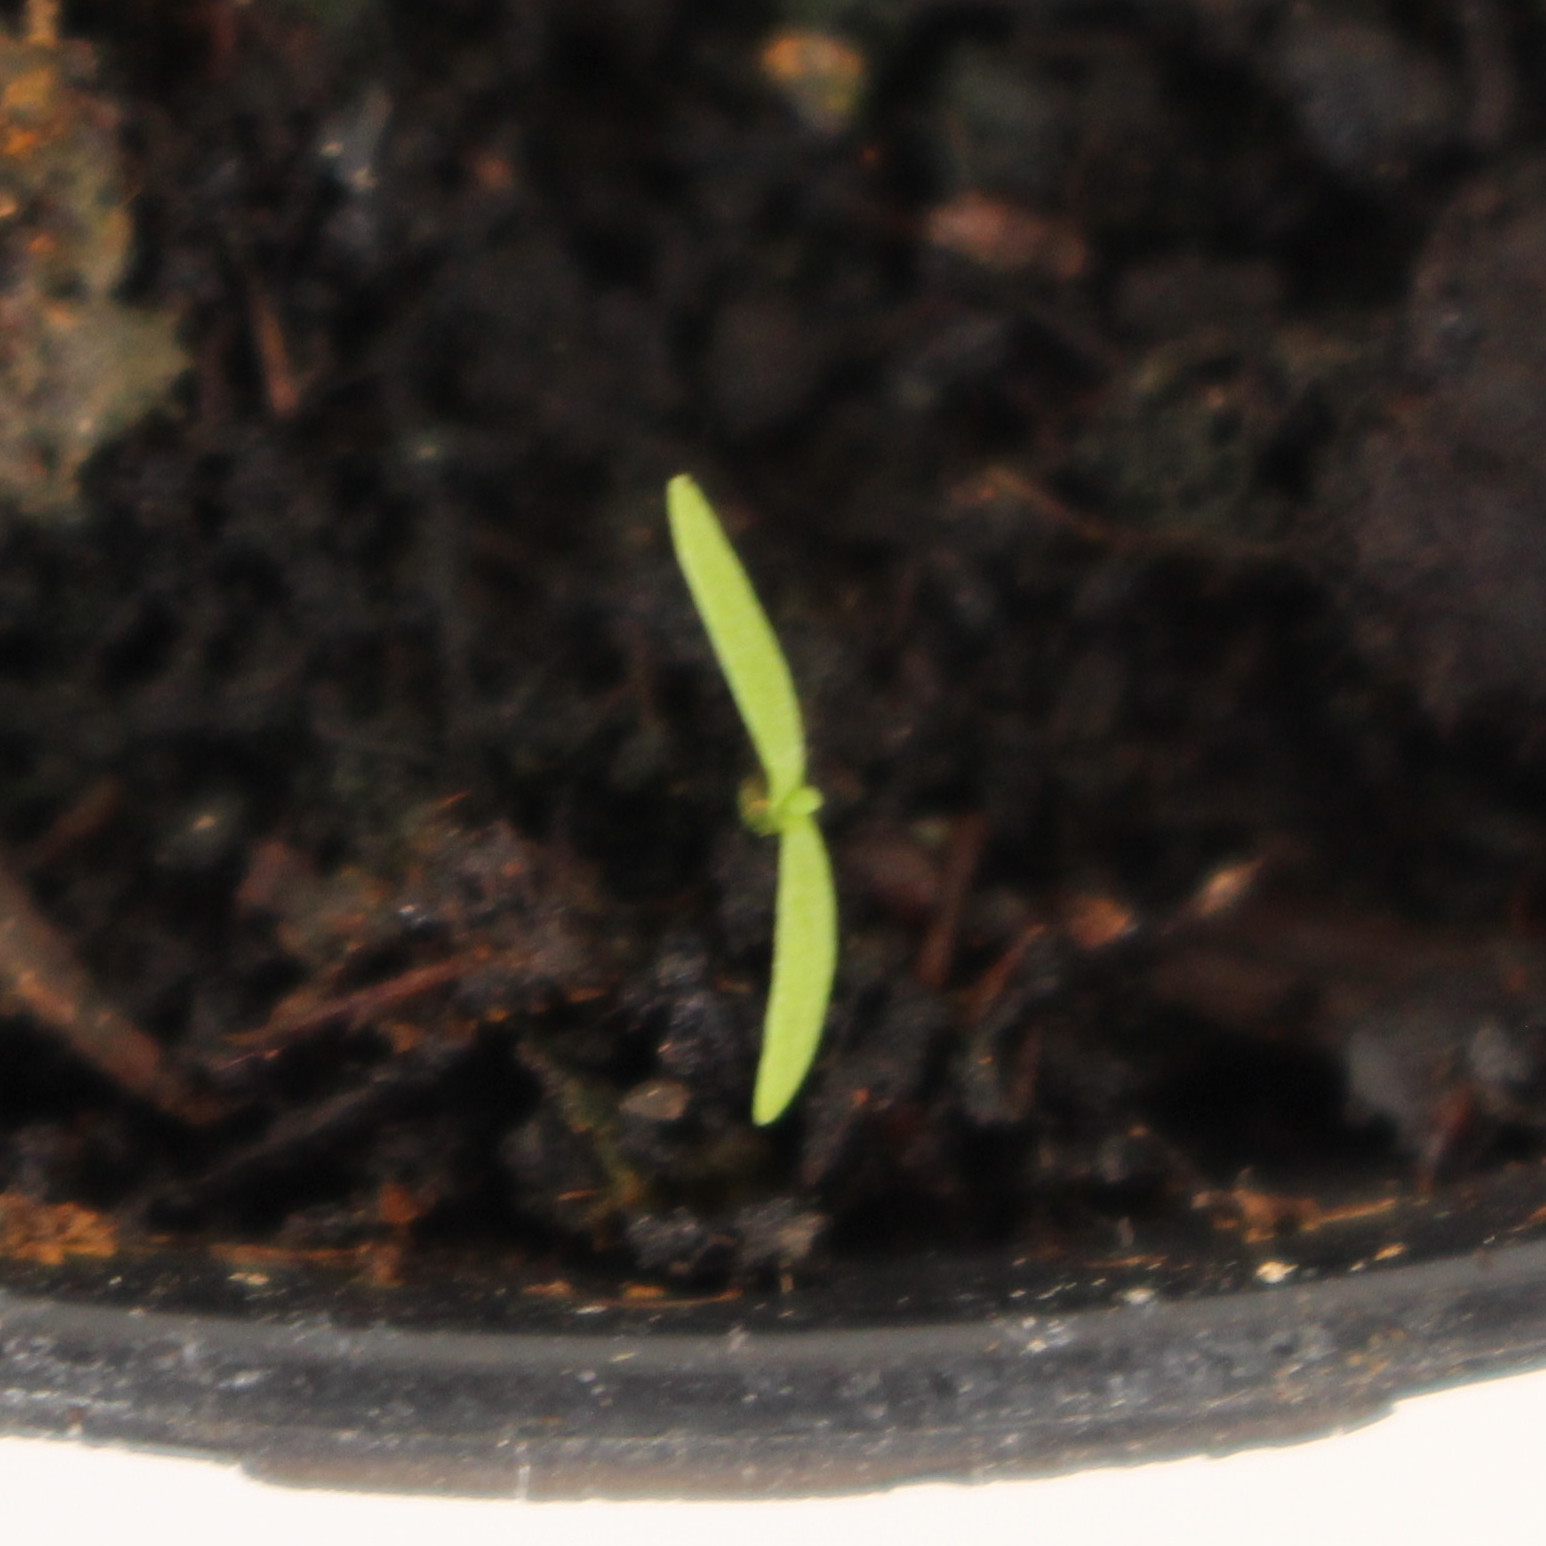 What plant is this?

Papaver rhoeas
